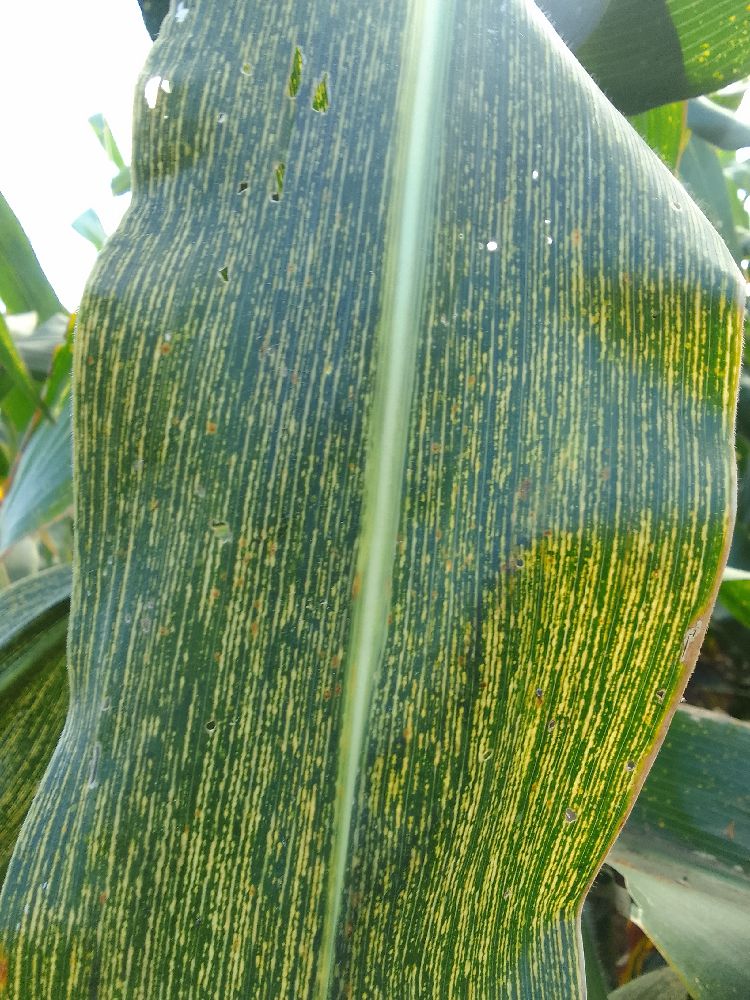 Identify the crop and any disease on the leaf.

maize, maize streak virus
